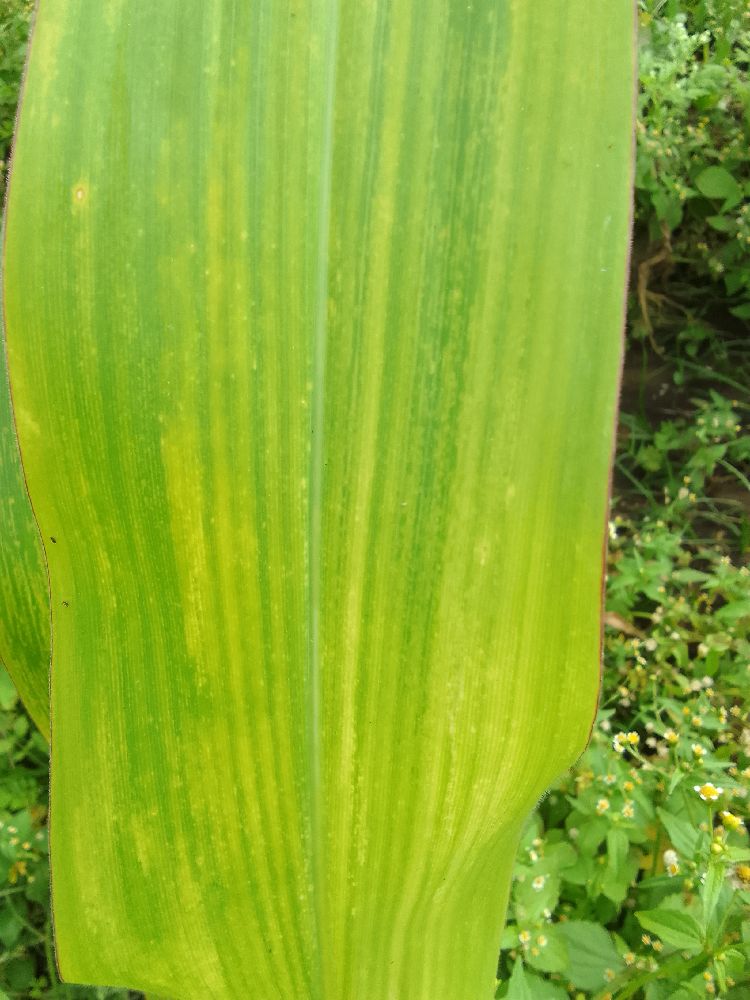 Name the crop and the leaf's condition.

maize, maize lethal necrosis
